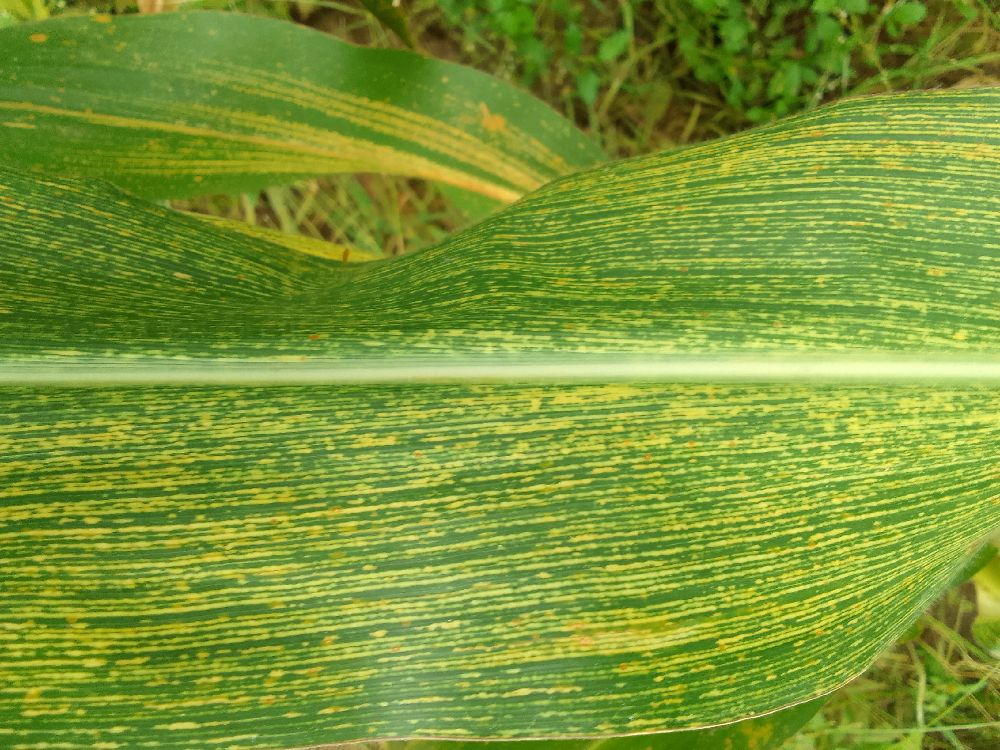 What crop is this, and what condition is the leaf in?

maize, maize streak virus
